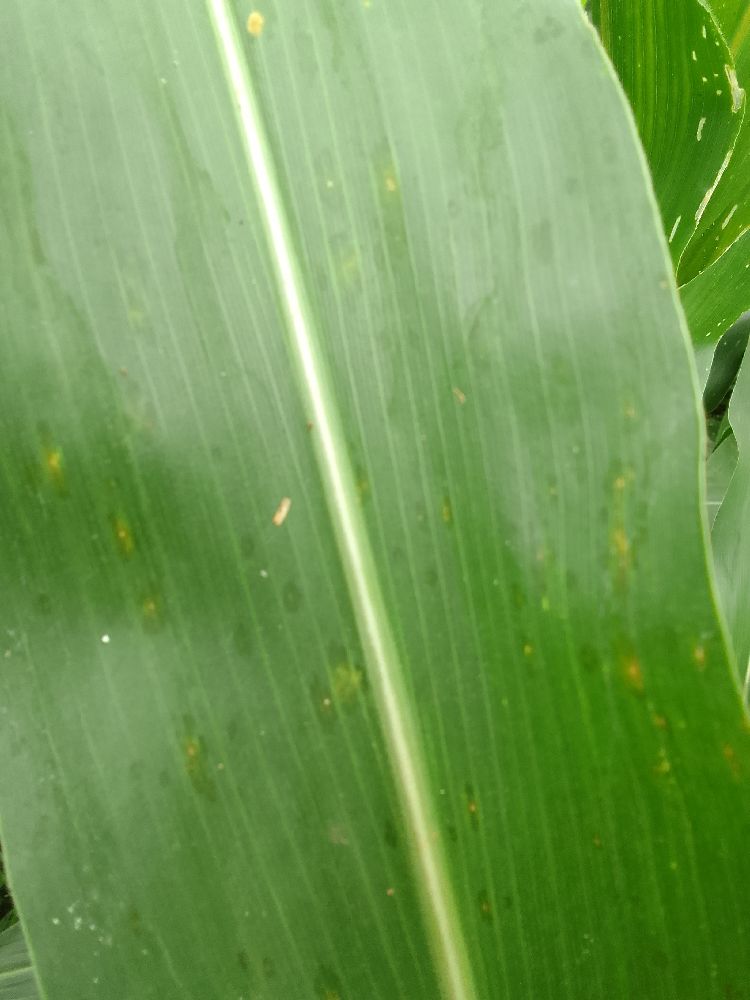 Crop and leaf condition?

maize, healthy
